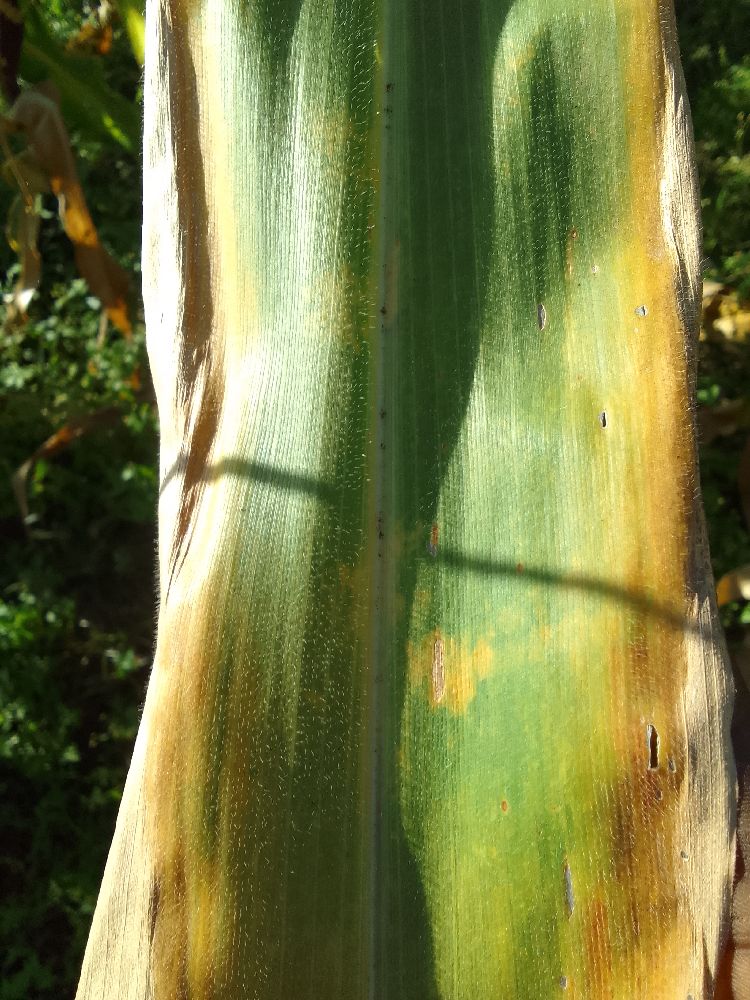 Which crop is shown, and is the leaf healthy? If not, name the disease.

maize, maize lethal necrosis
